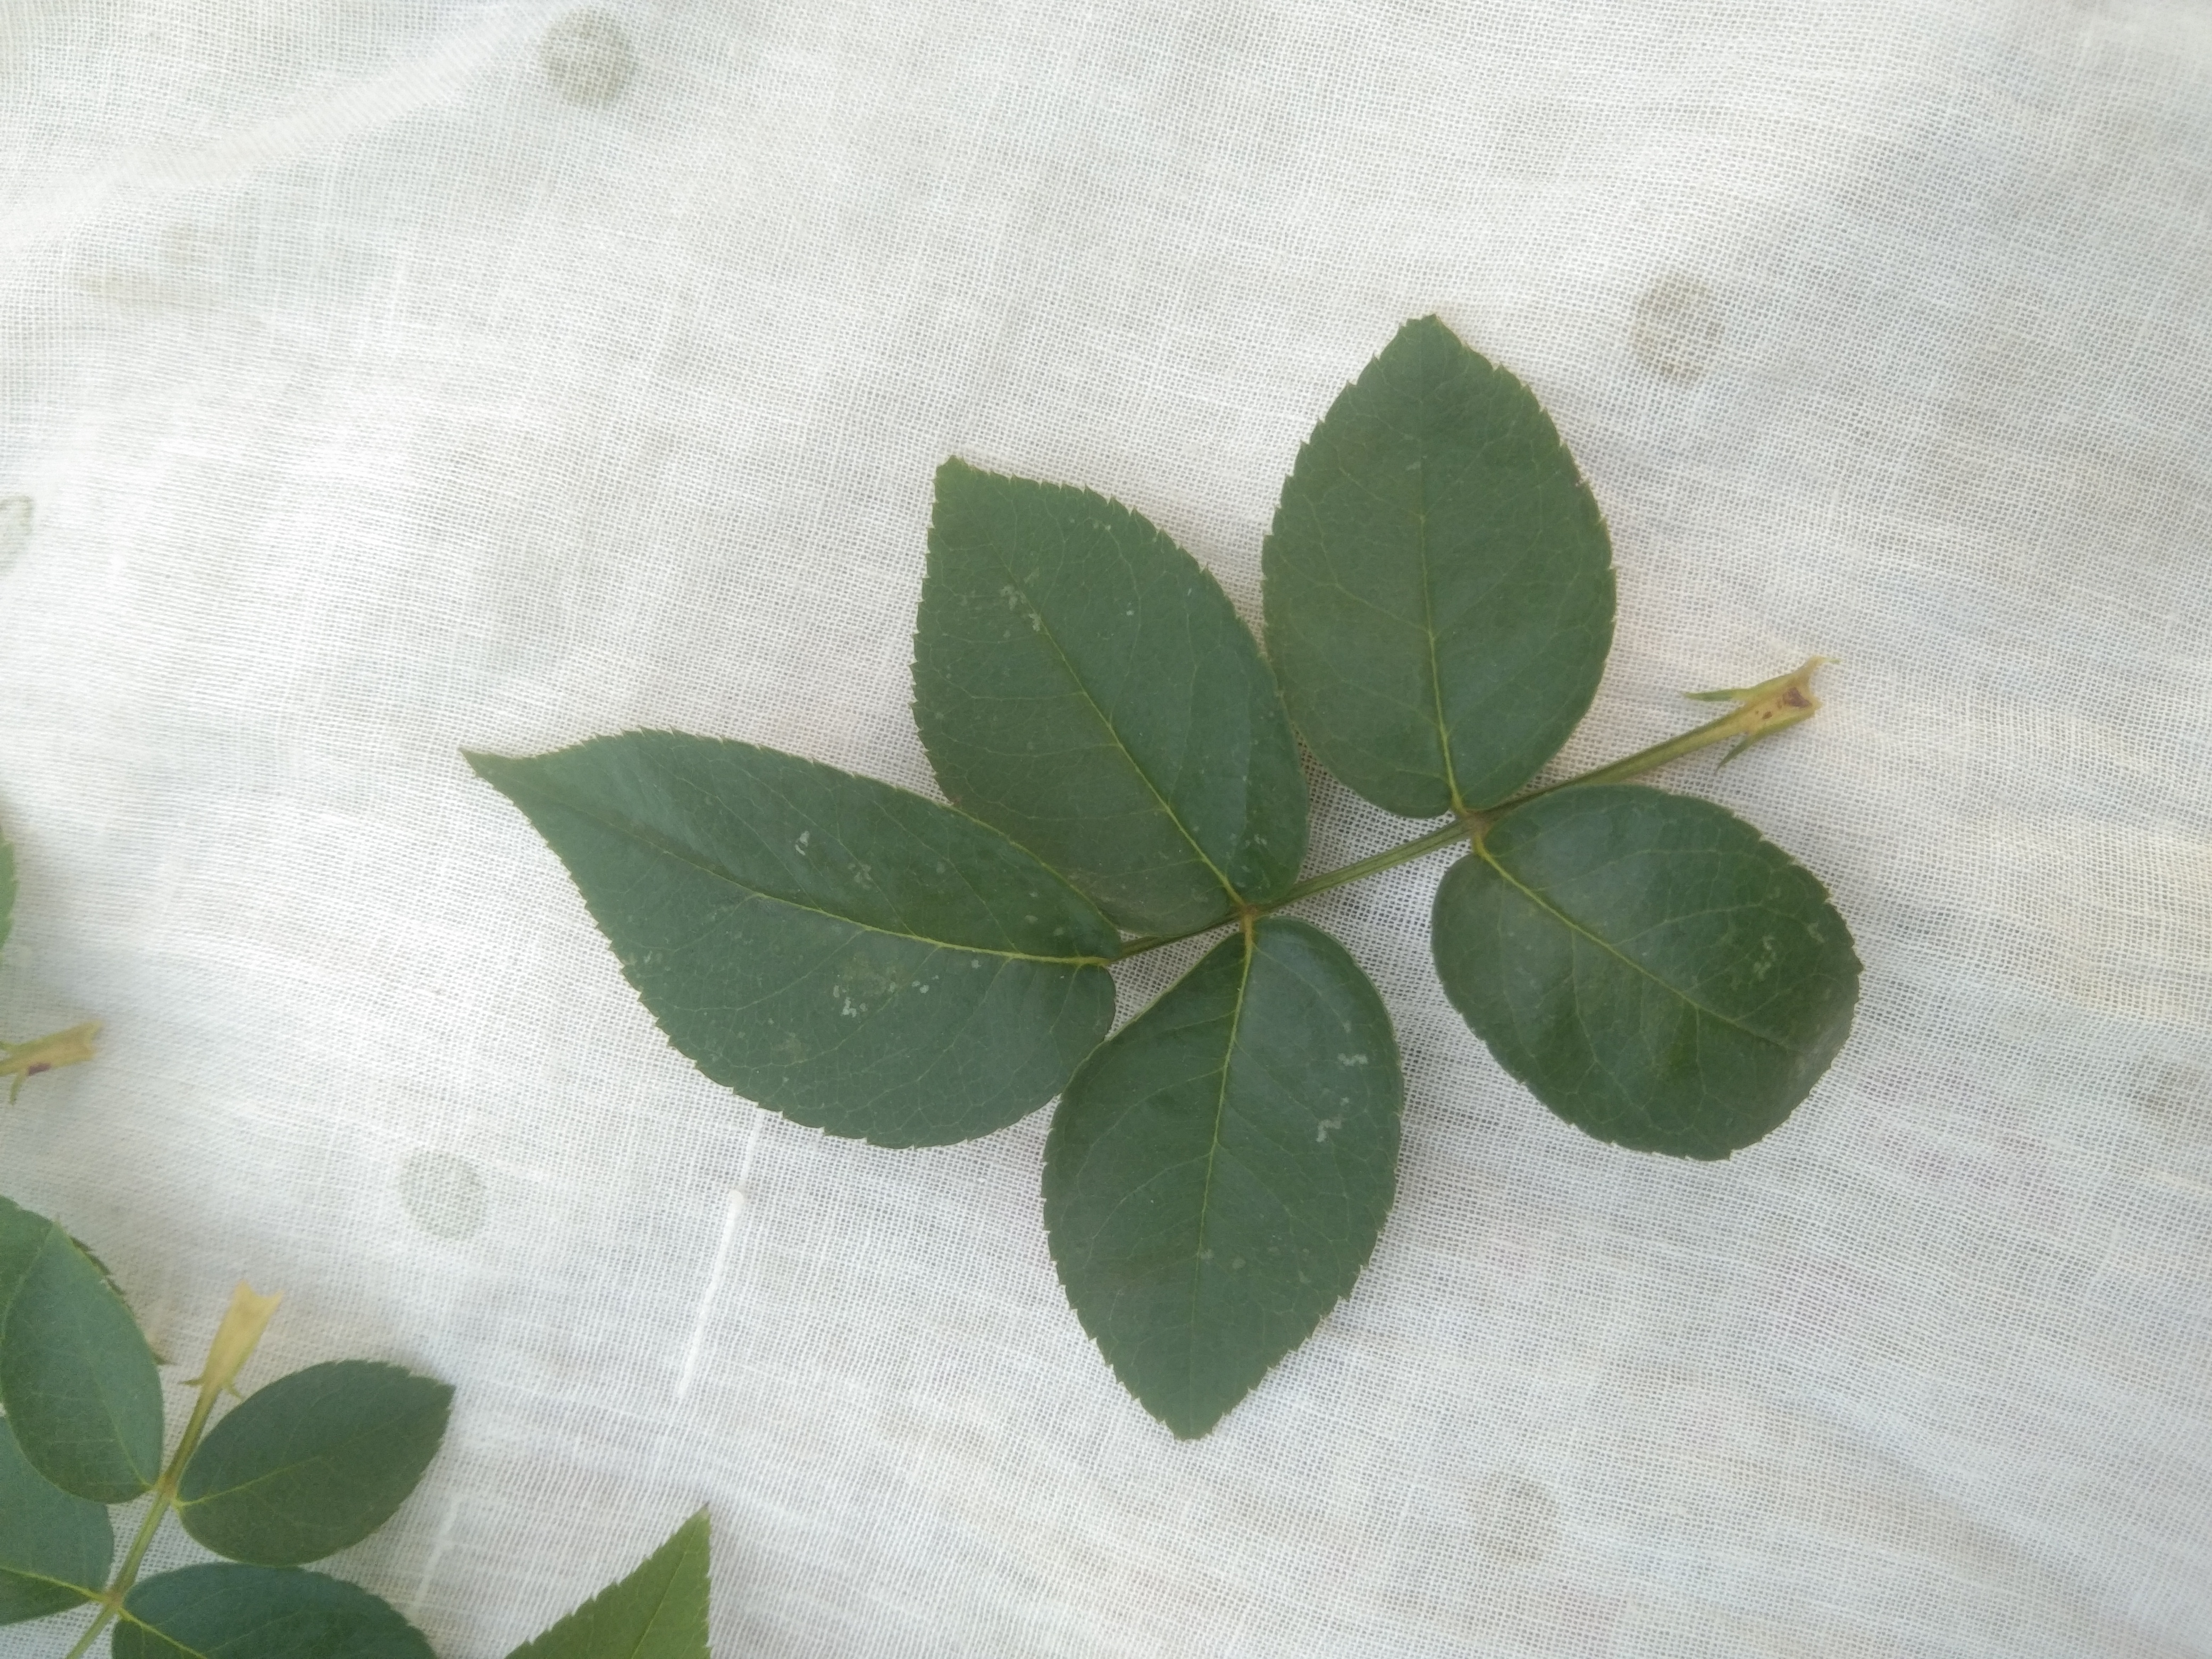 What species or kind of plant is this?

rose
